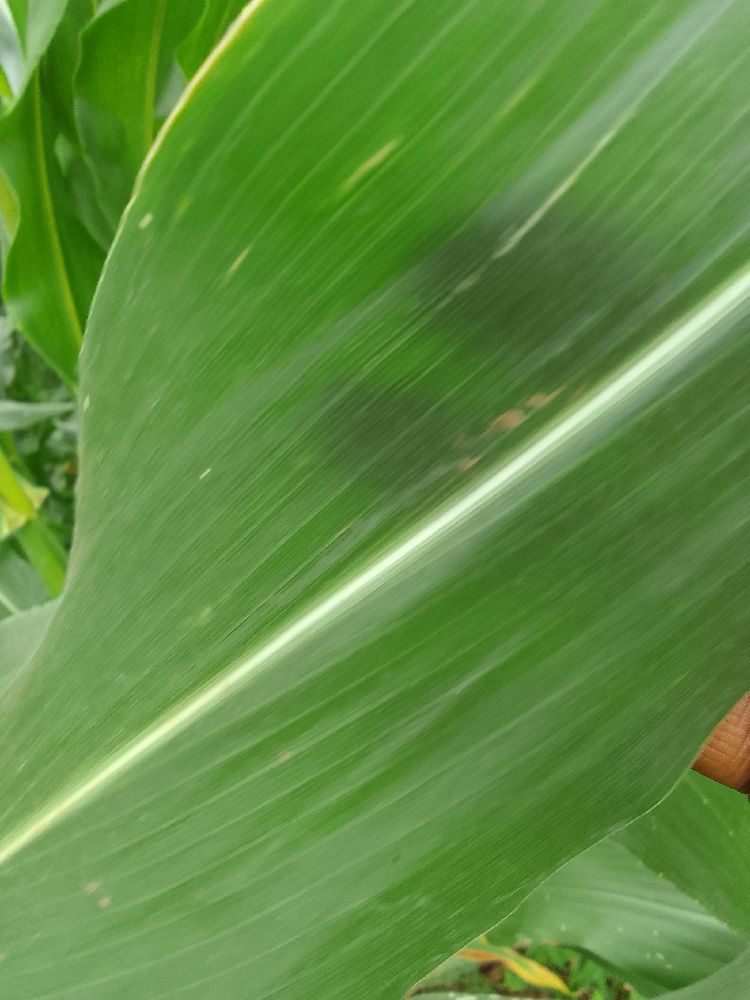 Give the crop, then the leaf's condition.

maize, healthy
